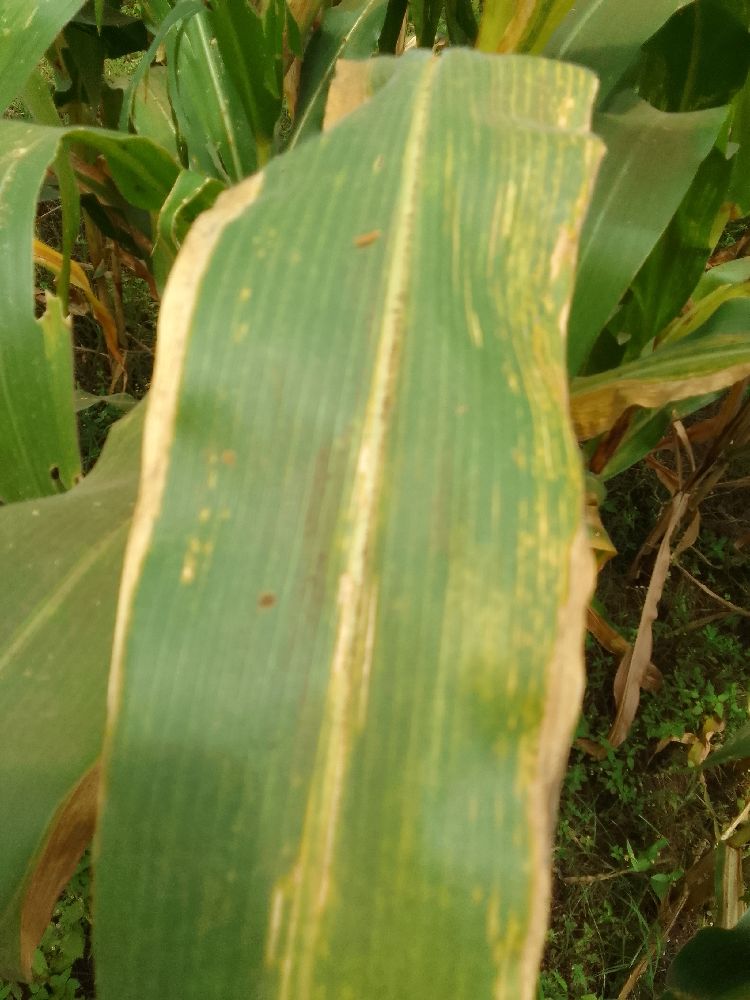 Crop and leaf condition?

maize, maize lethal necrosis
